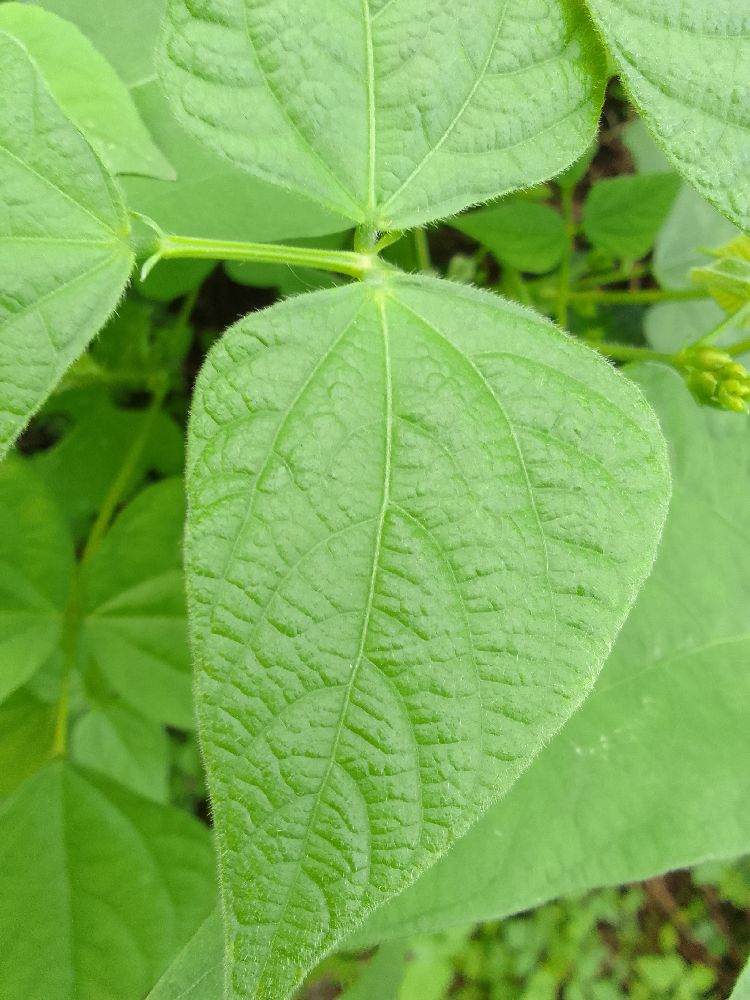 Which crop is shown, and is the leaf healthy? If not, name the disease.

common bean, healthy
